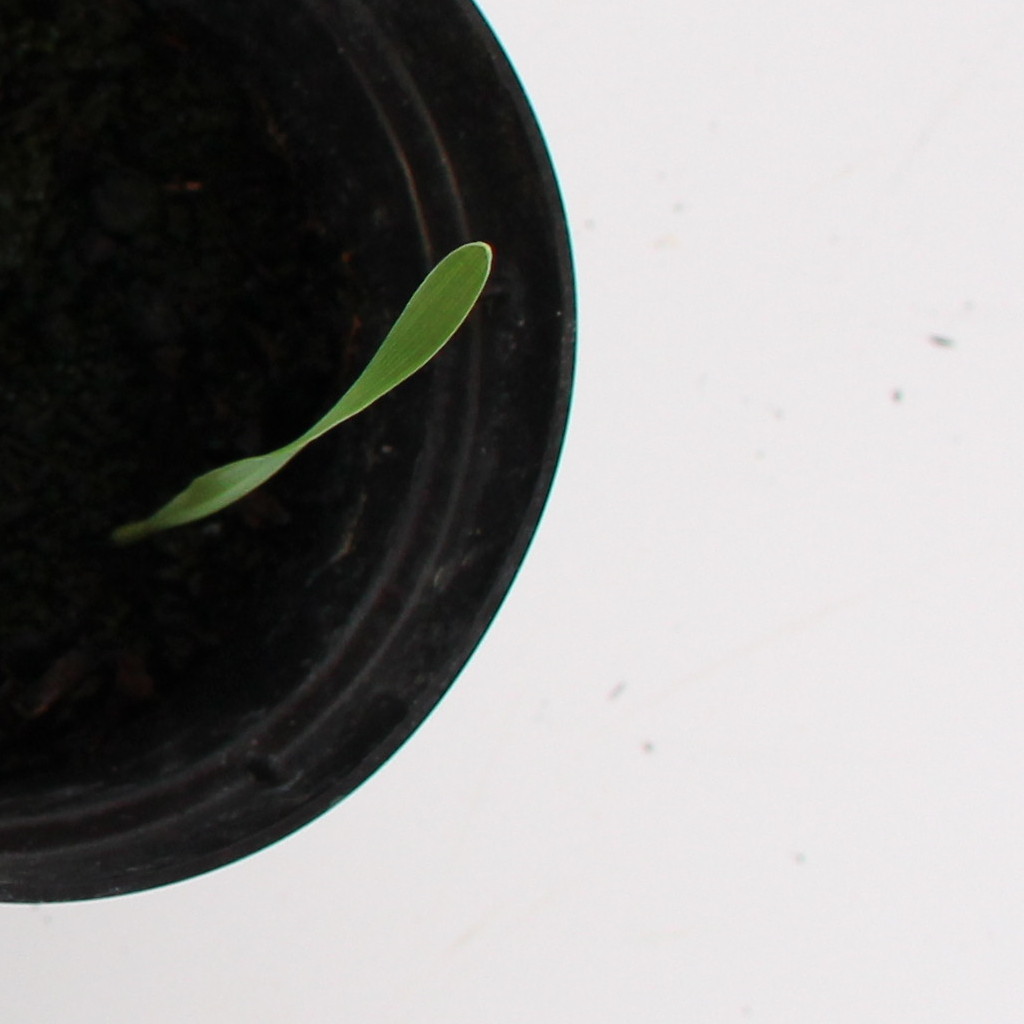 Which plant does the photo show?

Avena sterilis
